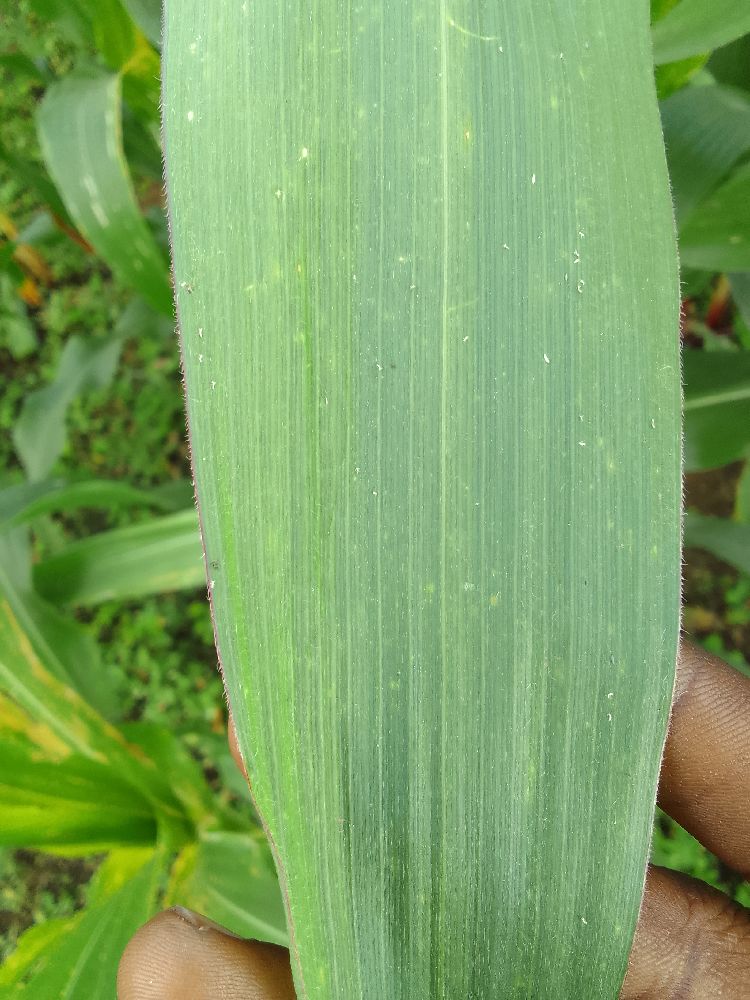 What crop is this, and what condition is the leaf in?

maize, healthy
